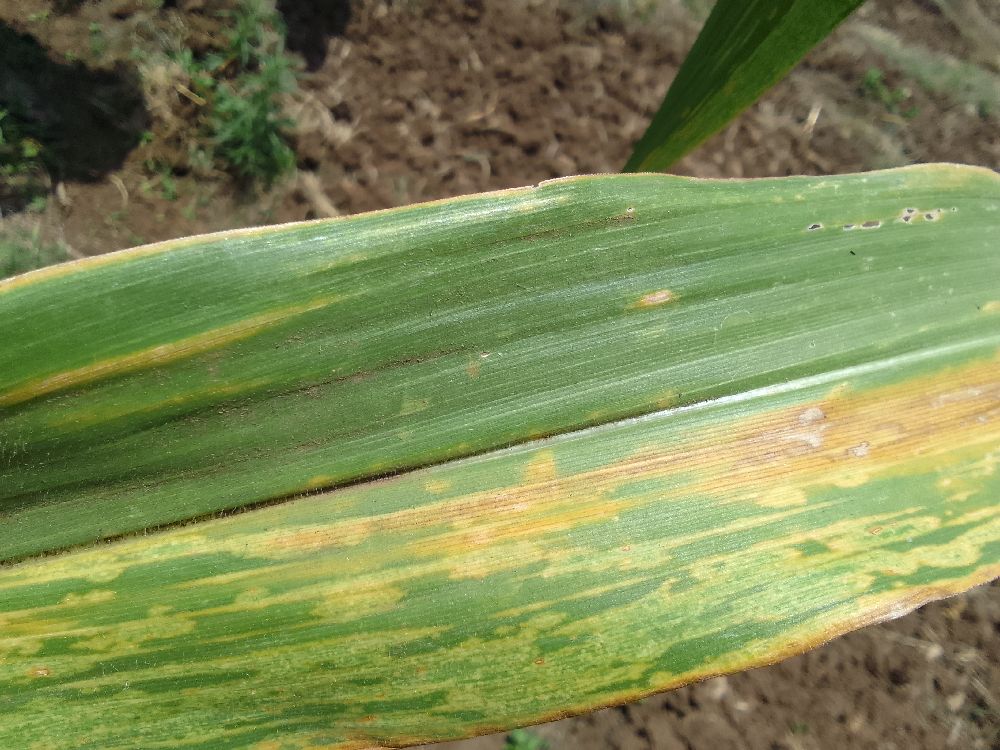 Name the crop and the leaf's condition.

maize, maize lethal necrosis
